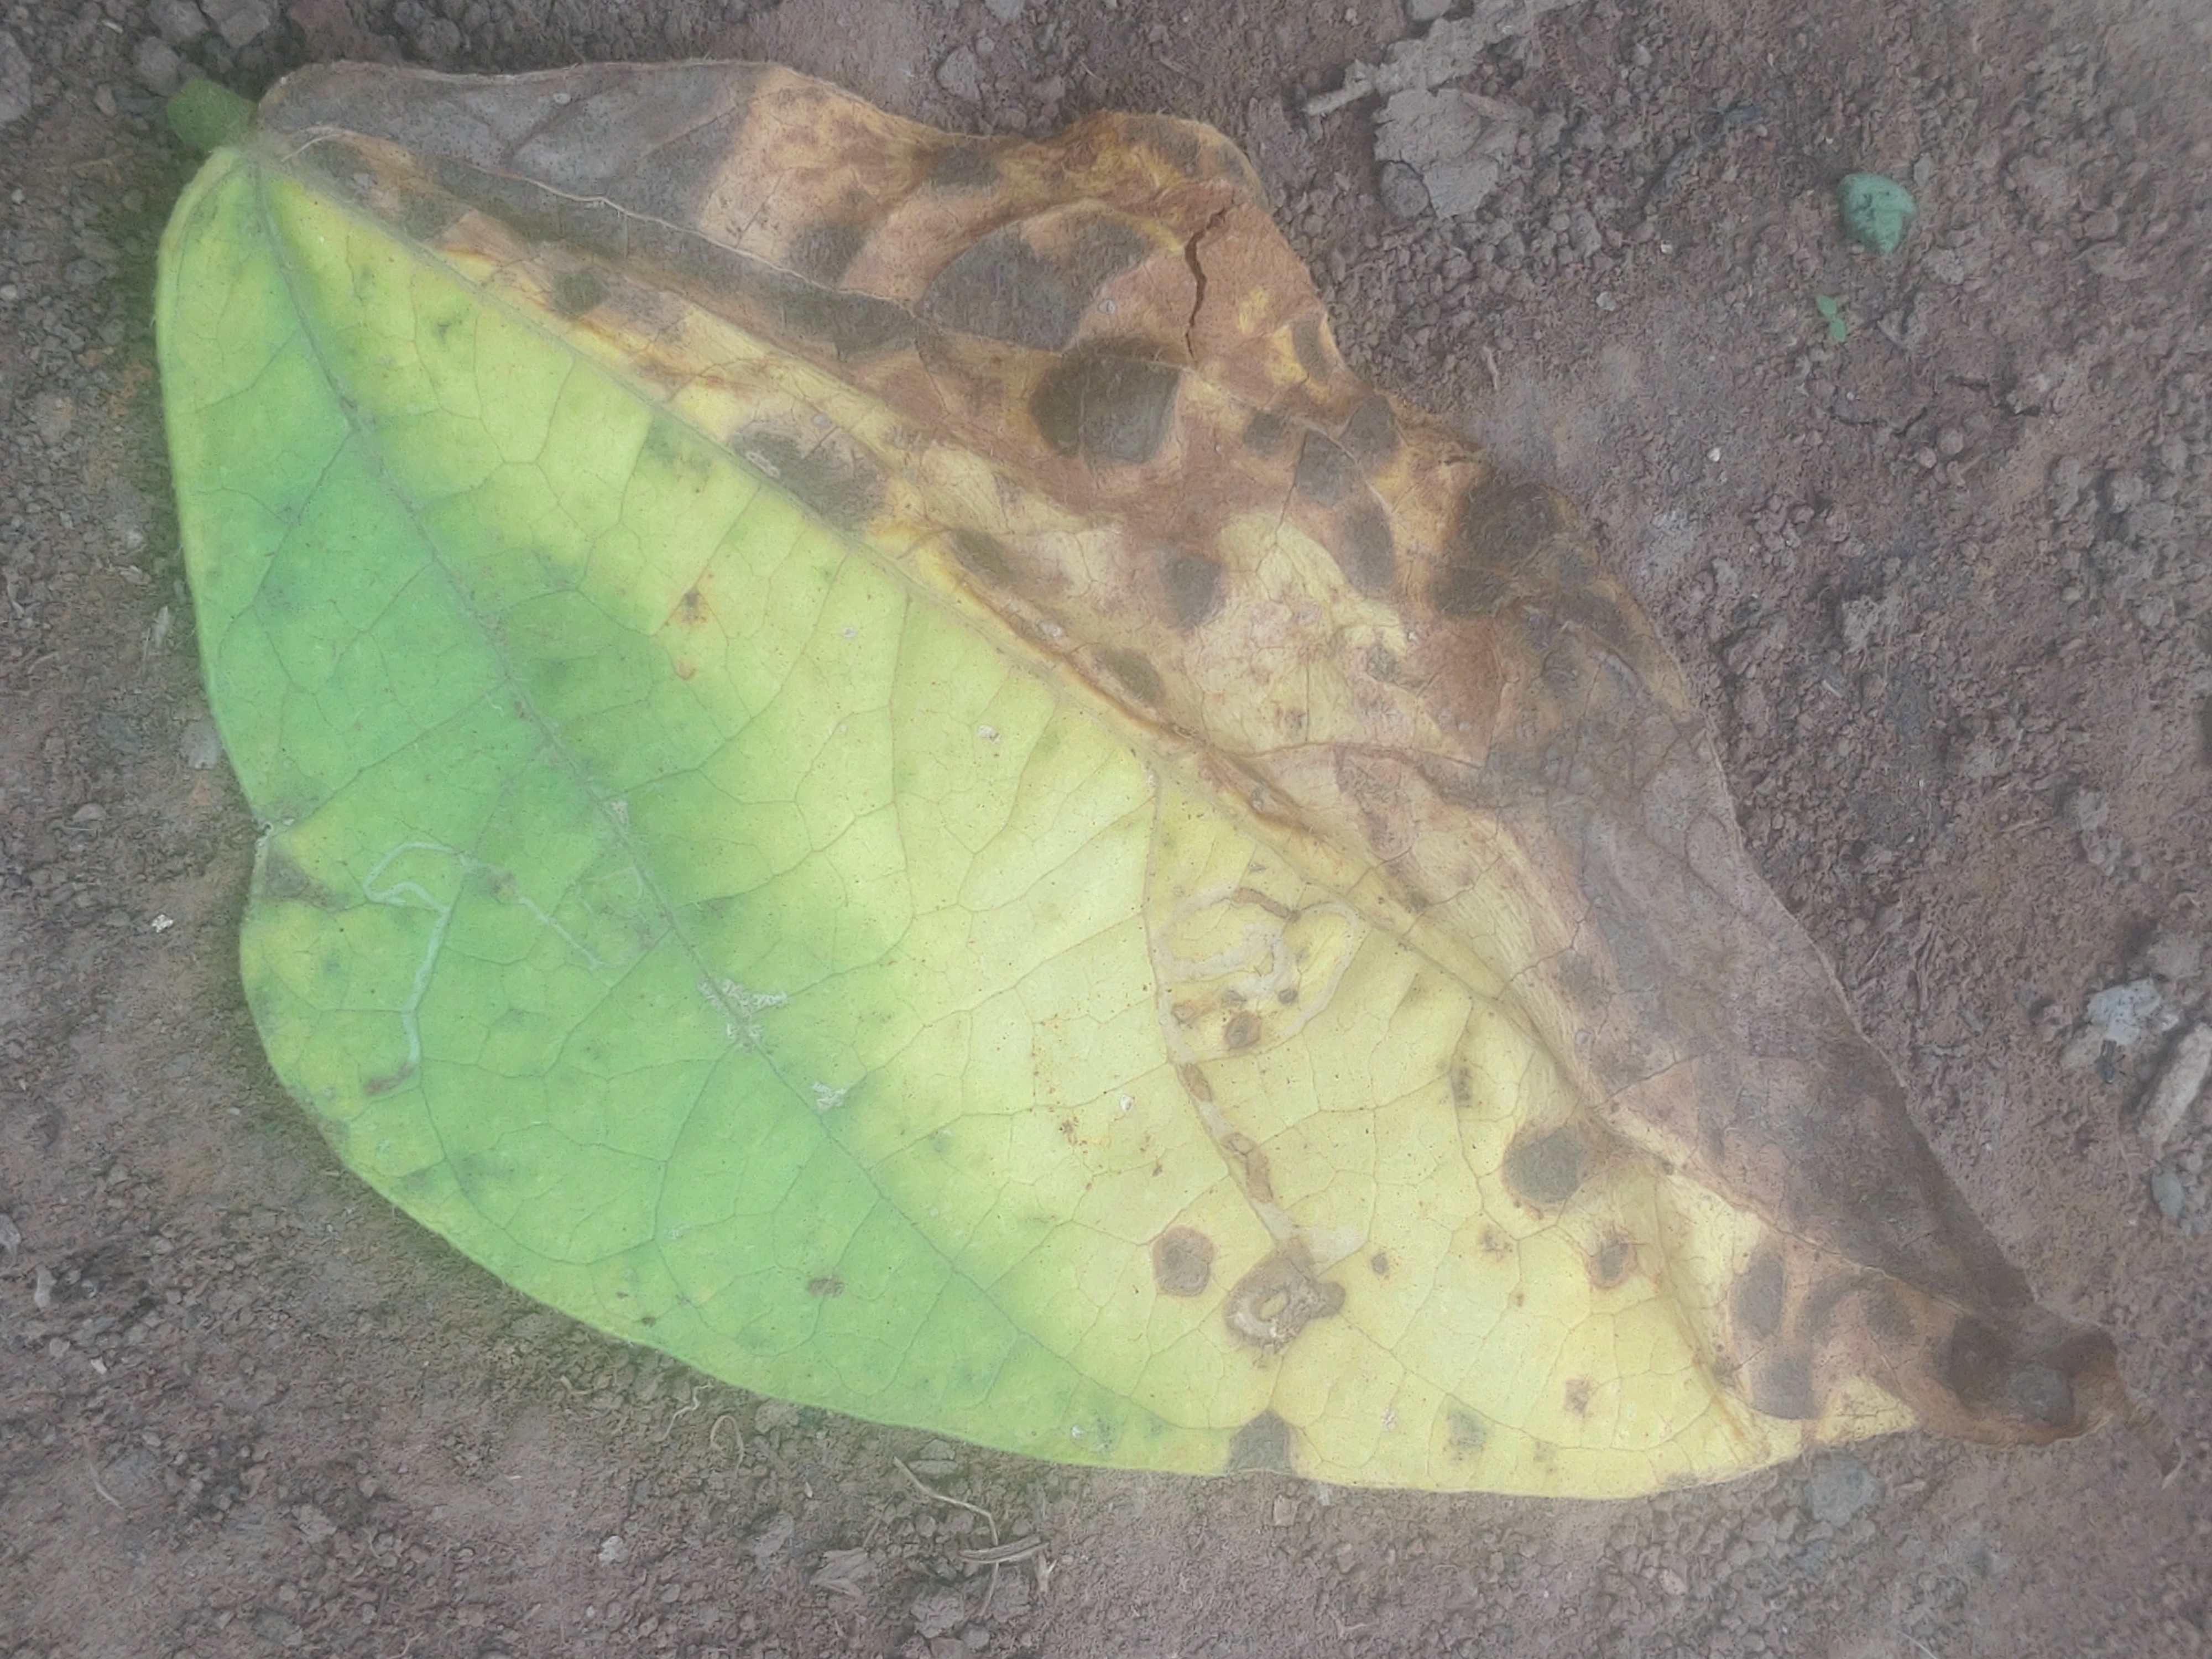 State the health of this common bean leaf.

anthracnose
